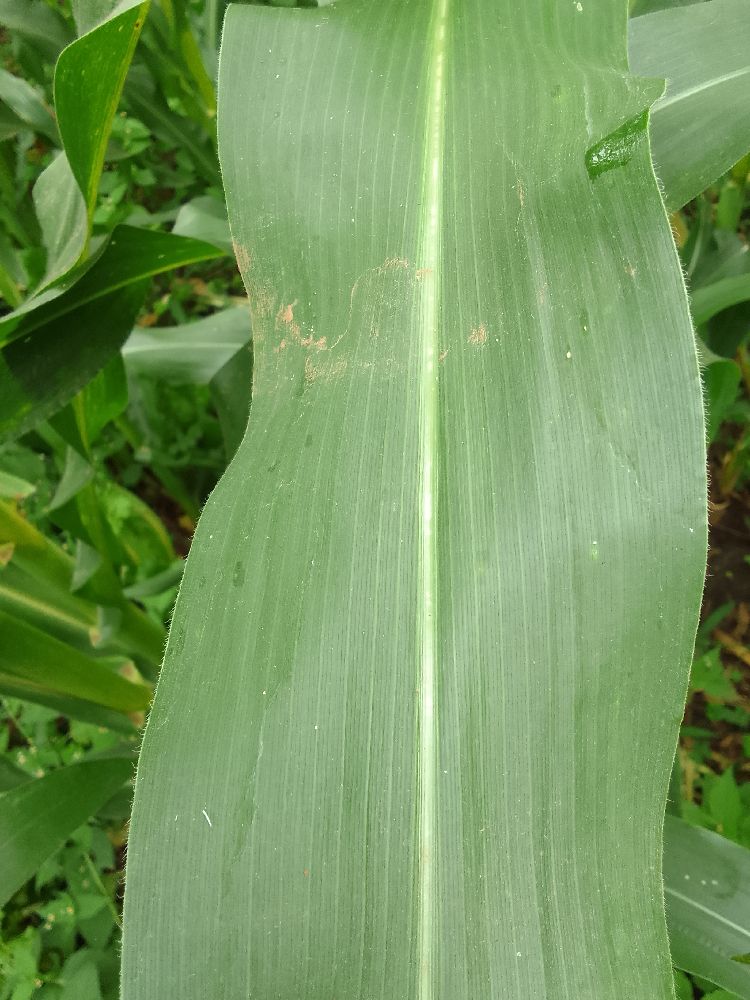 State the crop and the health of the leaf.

maize, healthy
